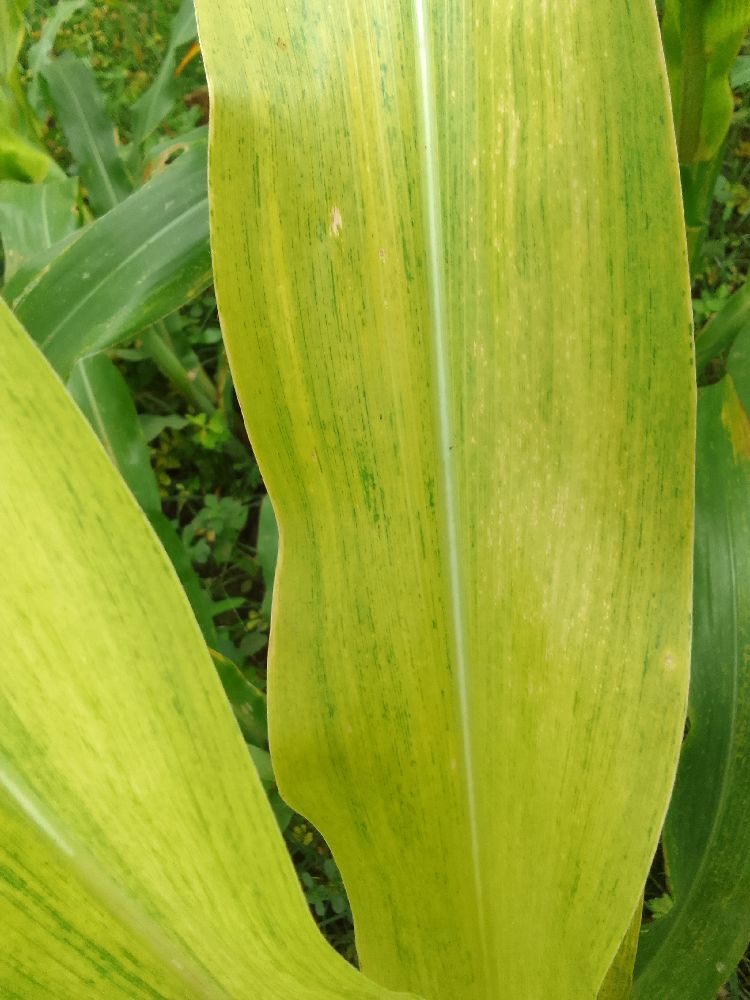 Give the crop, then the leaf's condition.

maize, maize lethal necrosis
